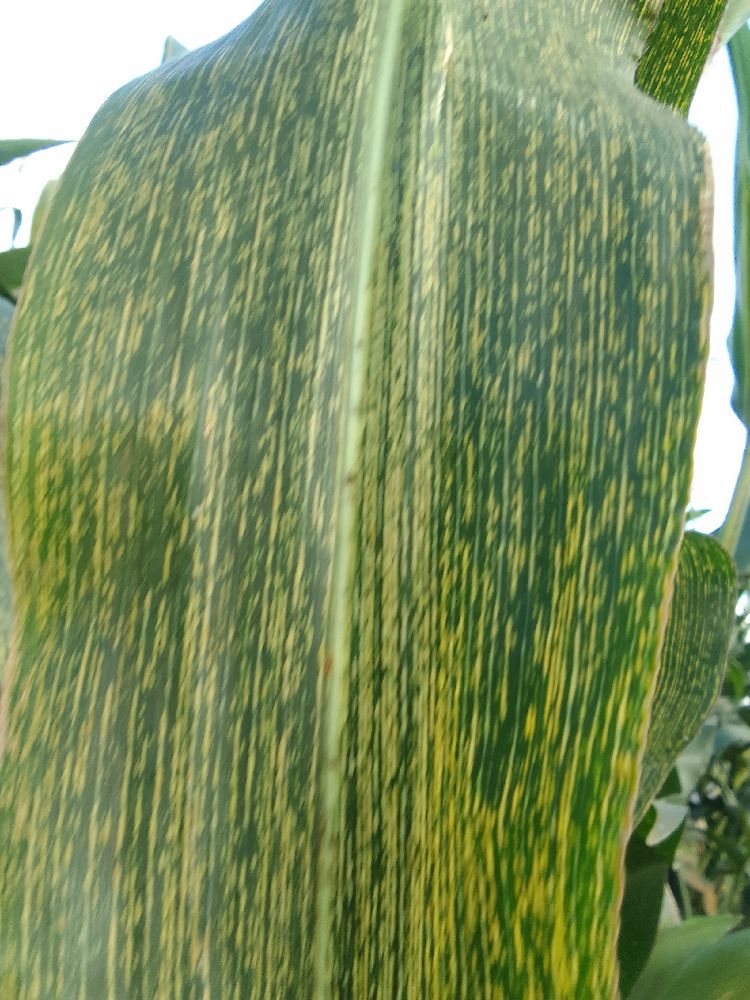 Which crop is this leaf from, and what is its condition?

maize, maize streak virus
